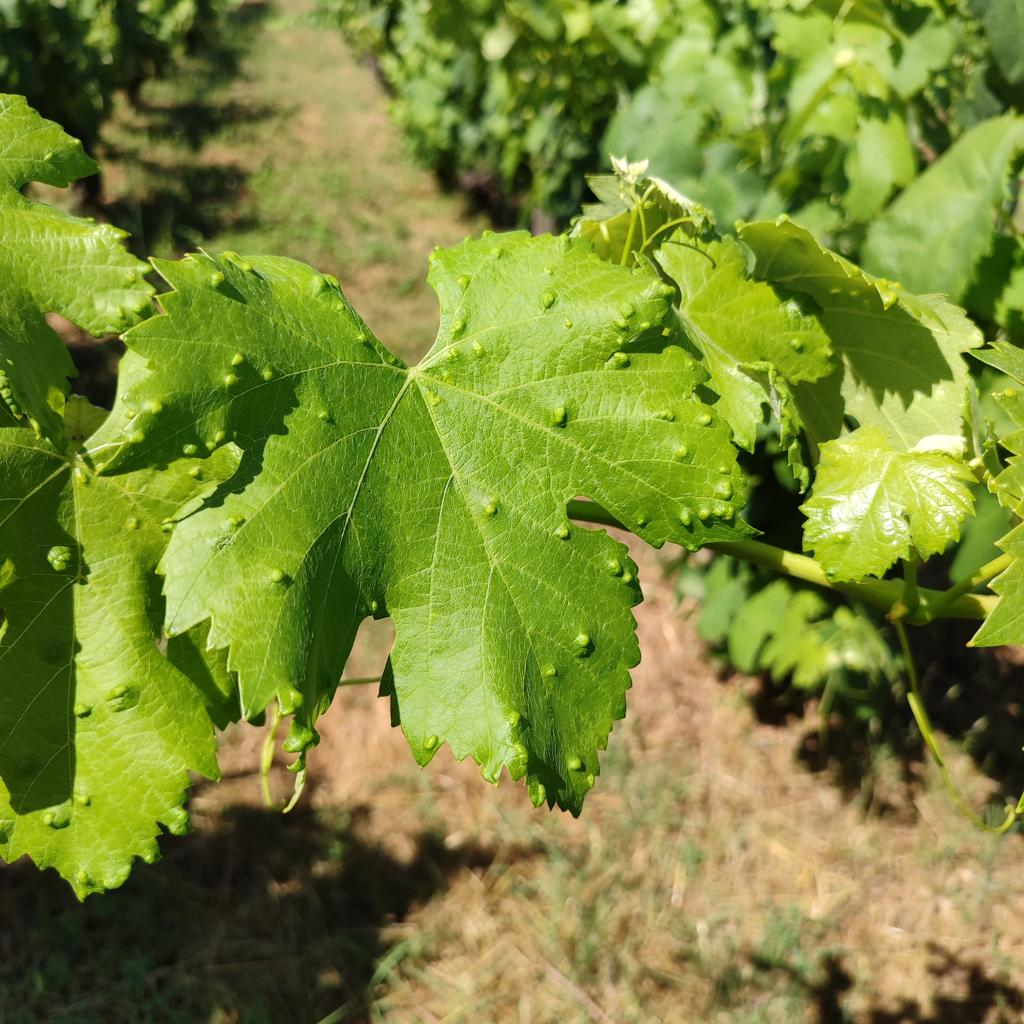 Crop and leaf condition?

grapevine, erineum mite
